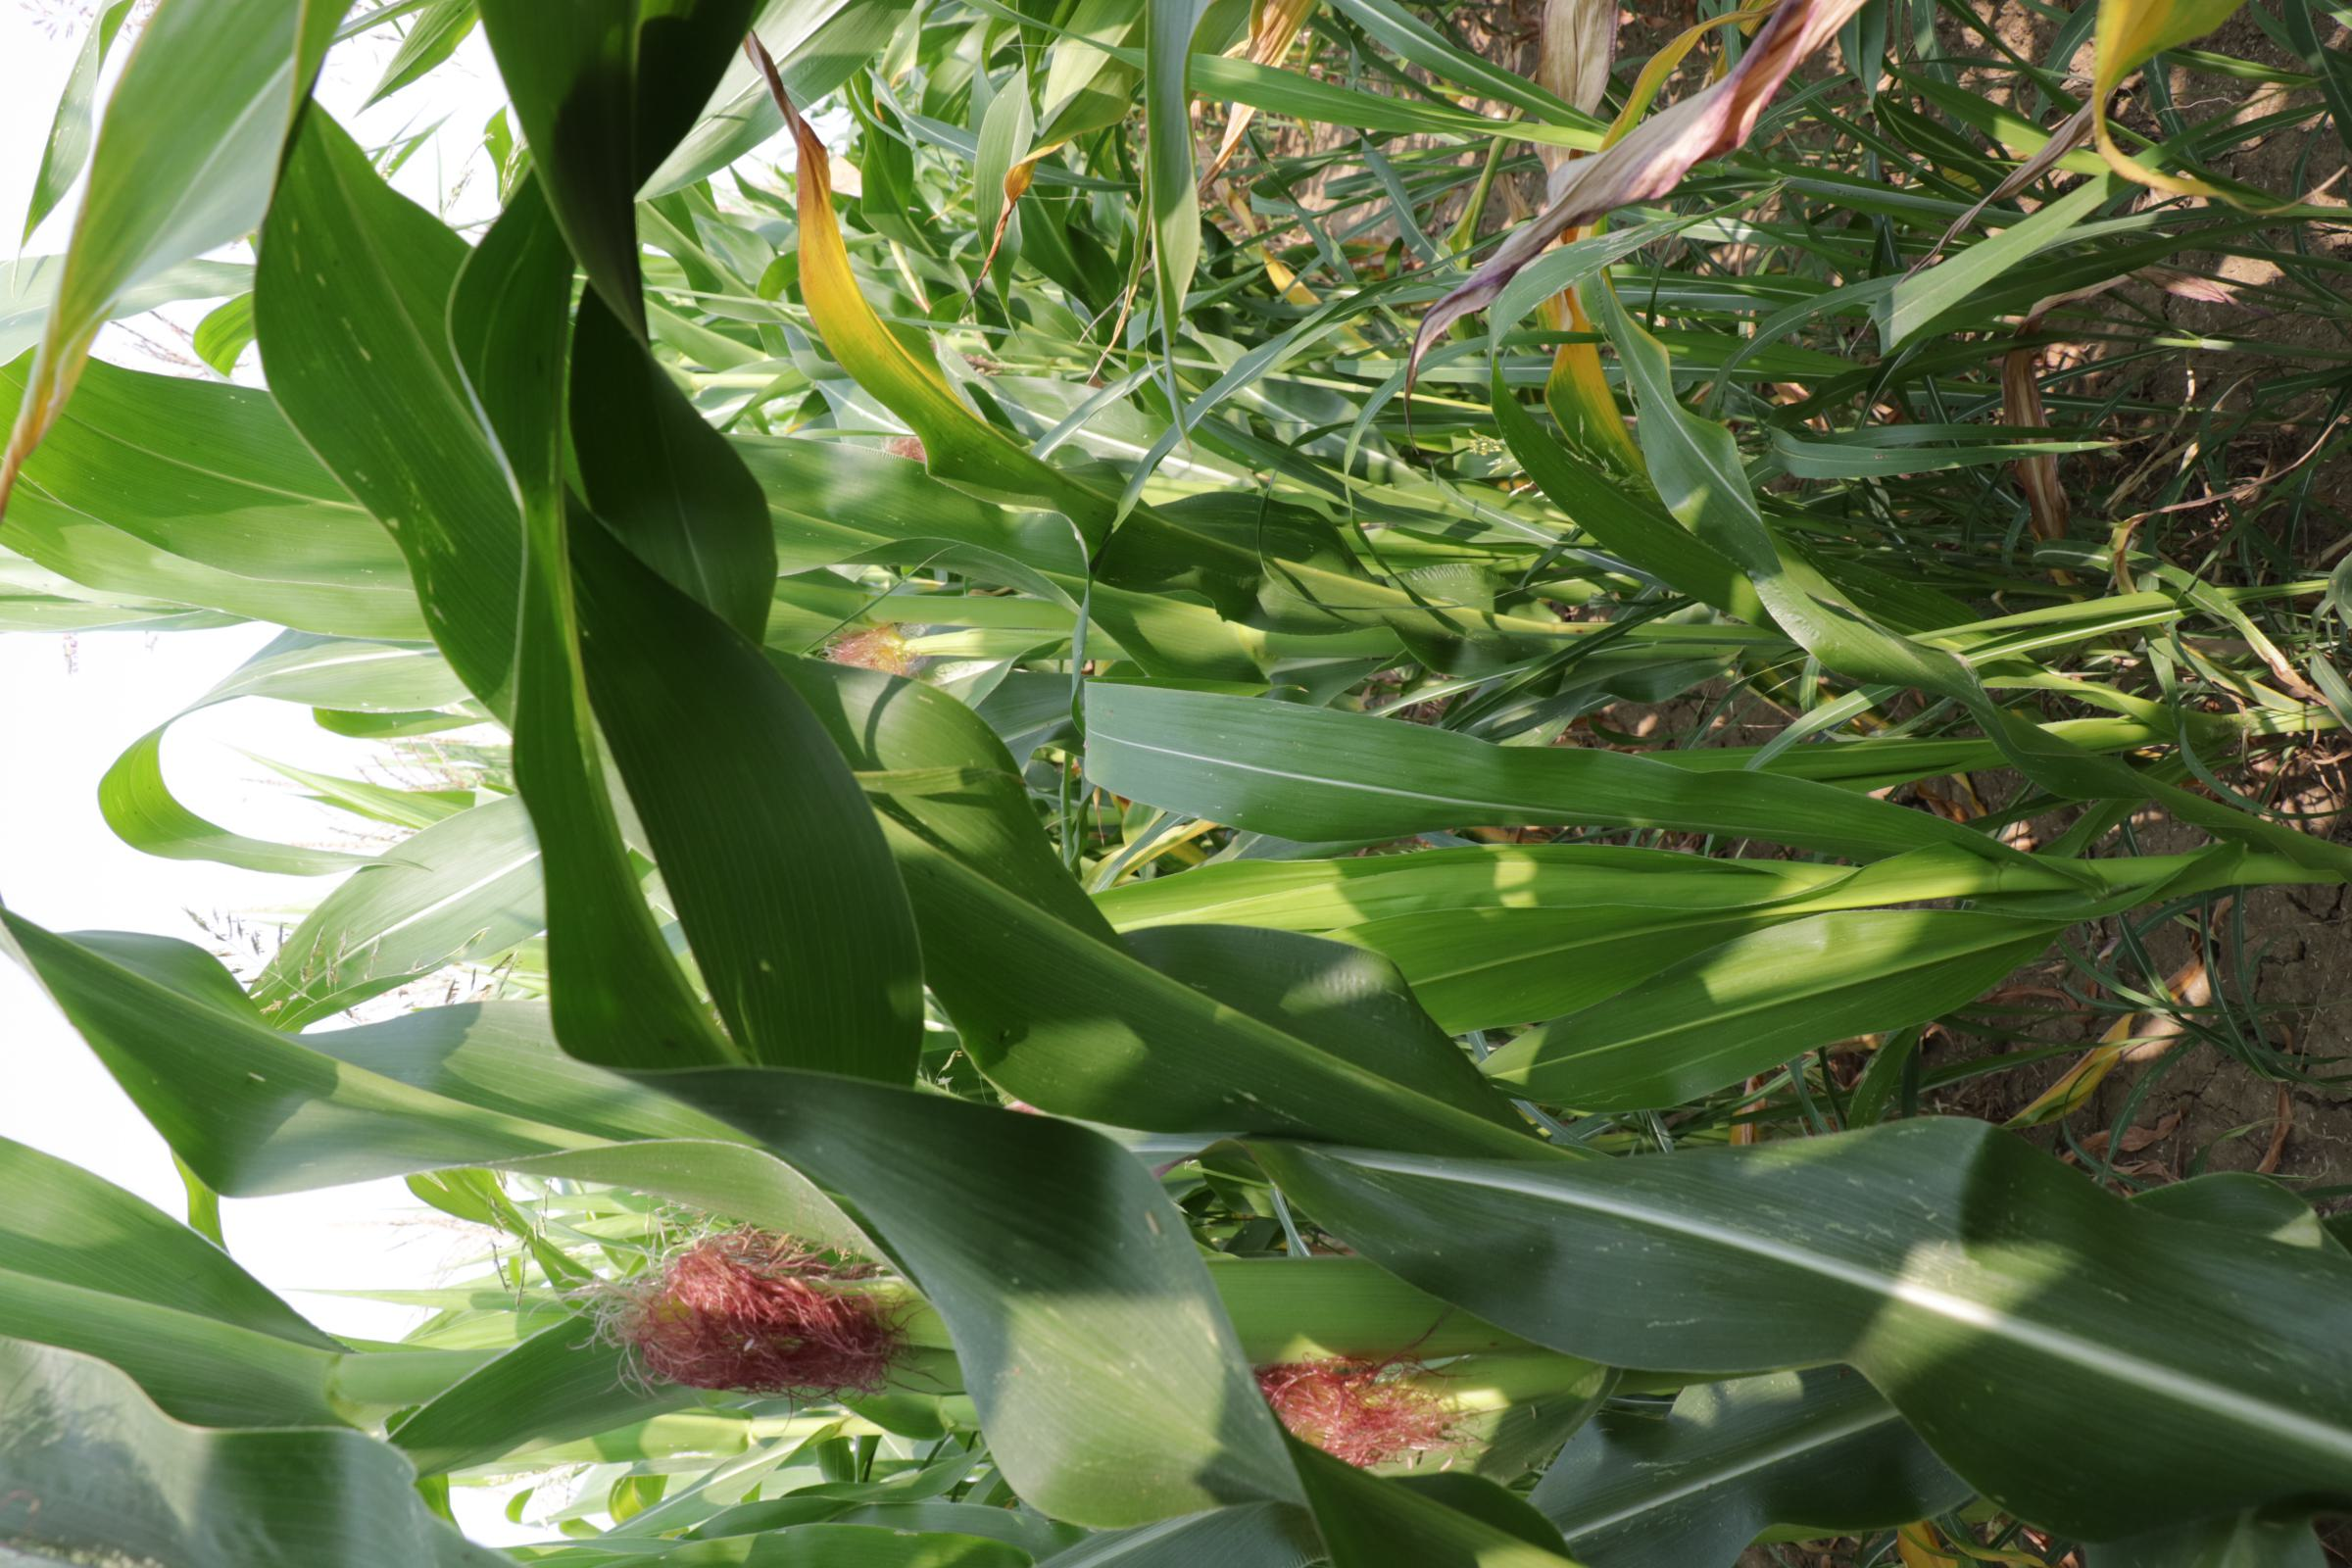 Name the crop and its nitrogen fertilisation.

maize, reduced nitrogen fertilisation
